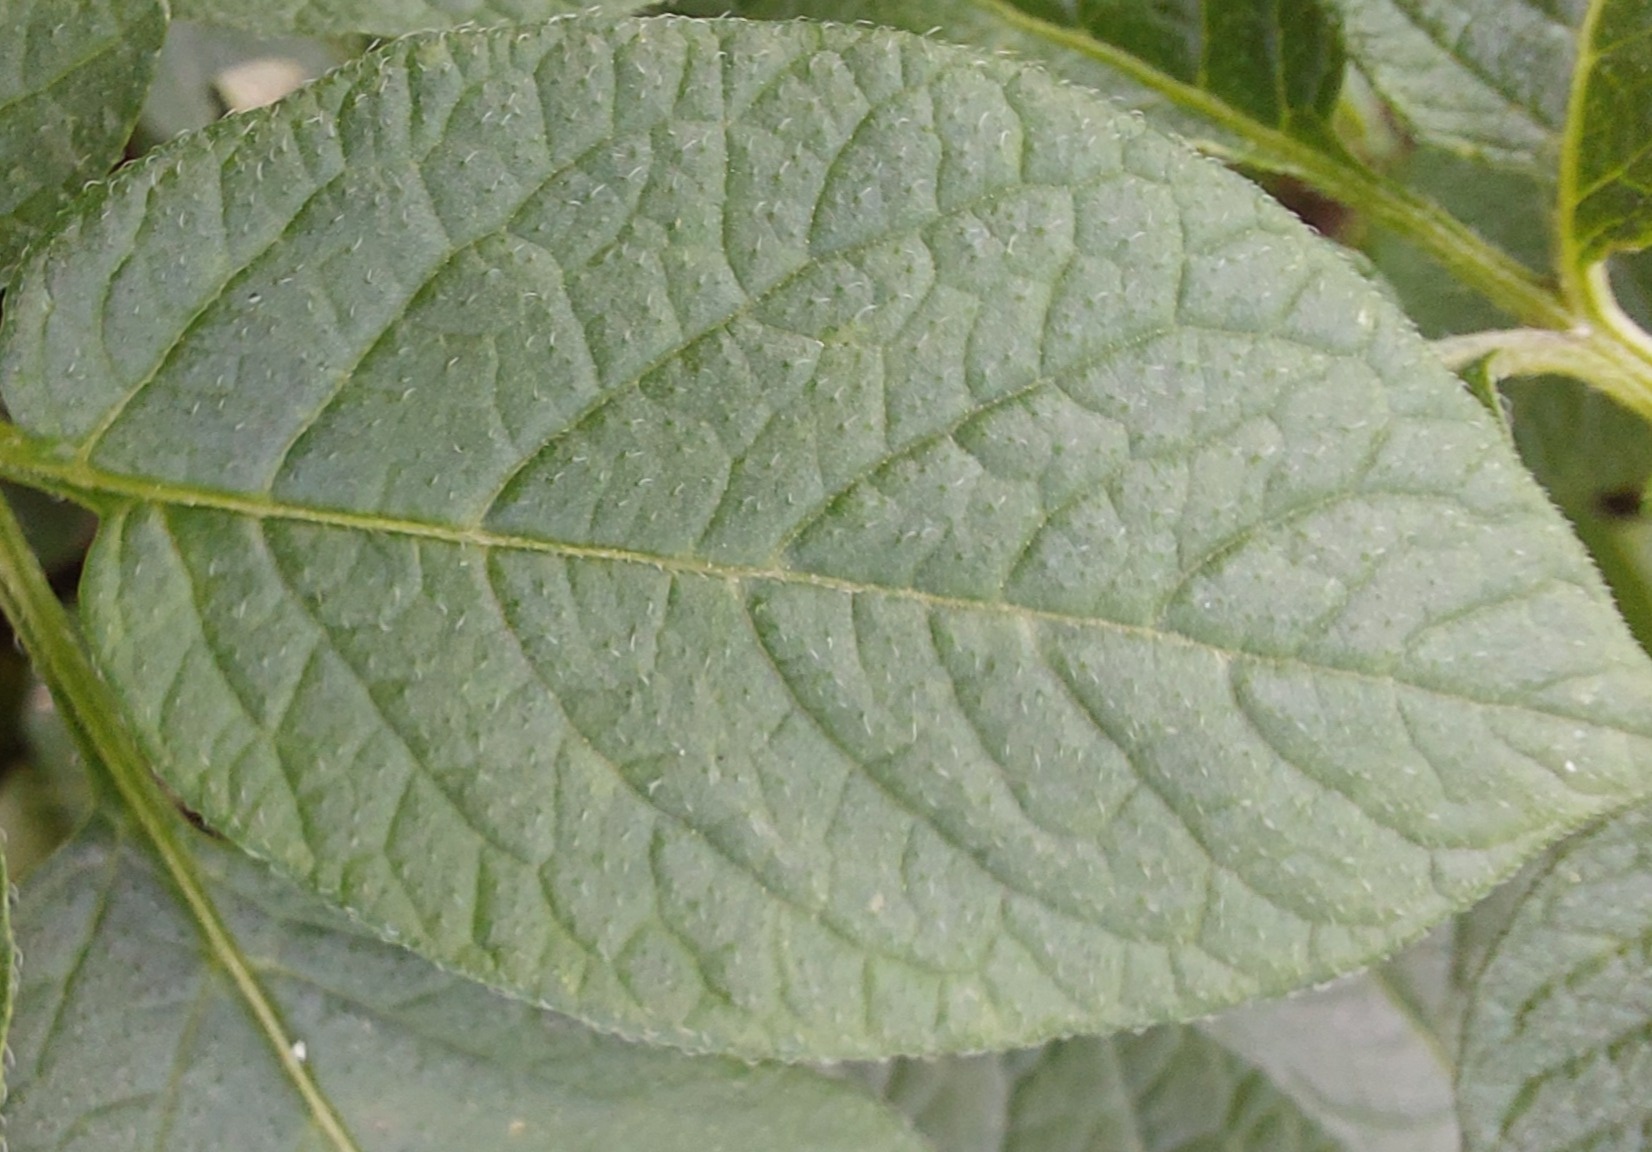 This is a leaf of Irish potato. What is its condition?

healthy
